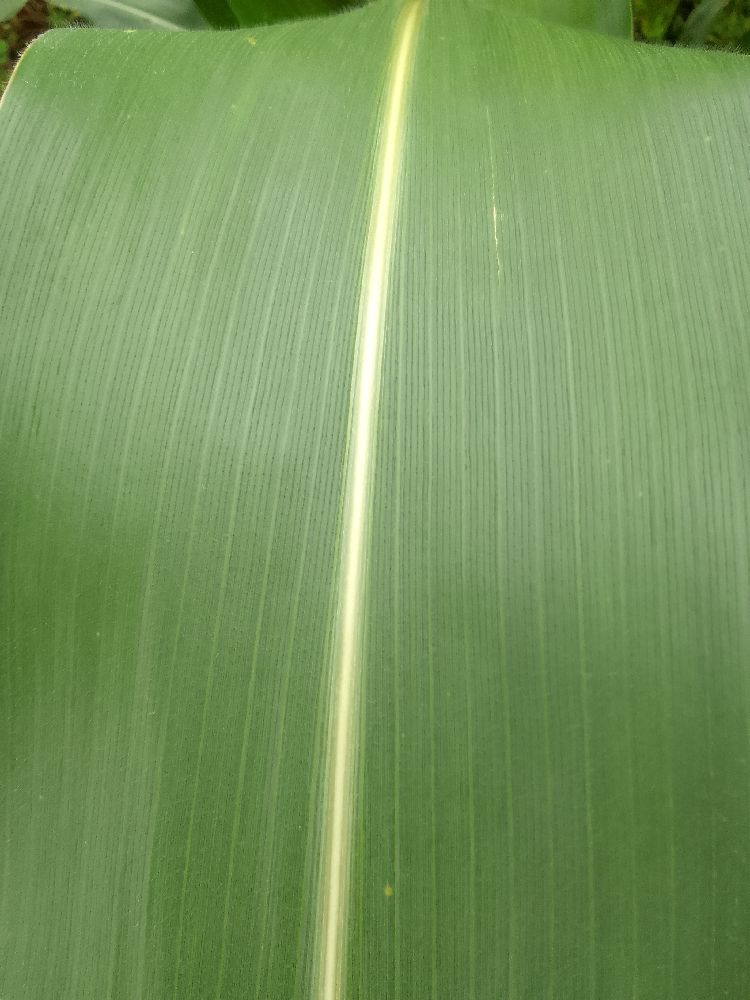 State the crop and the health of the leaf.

maize, healthy
